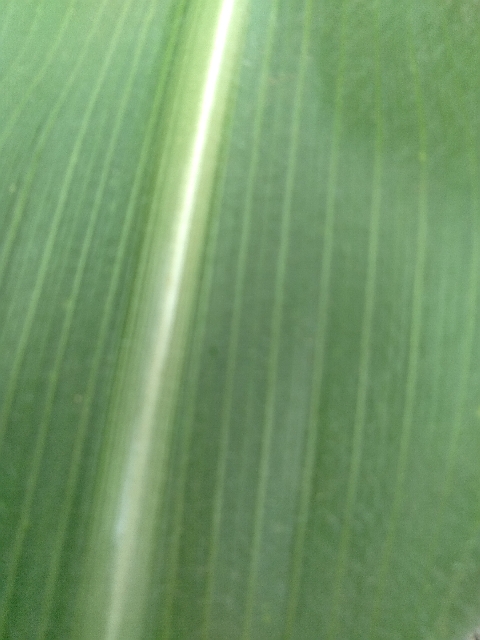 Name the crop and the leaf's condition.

maize, healthy
